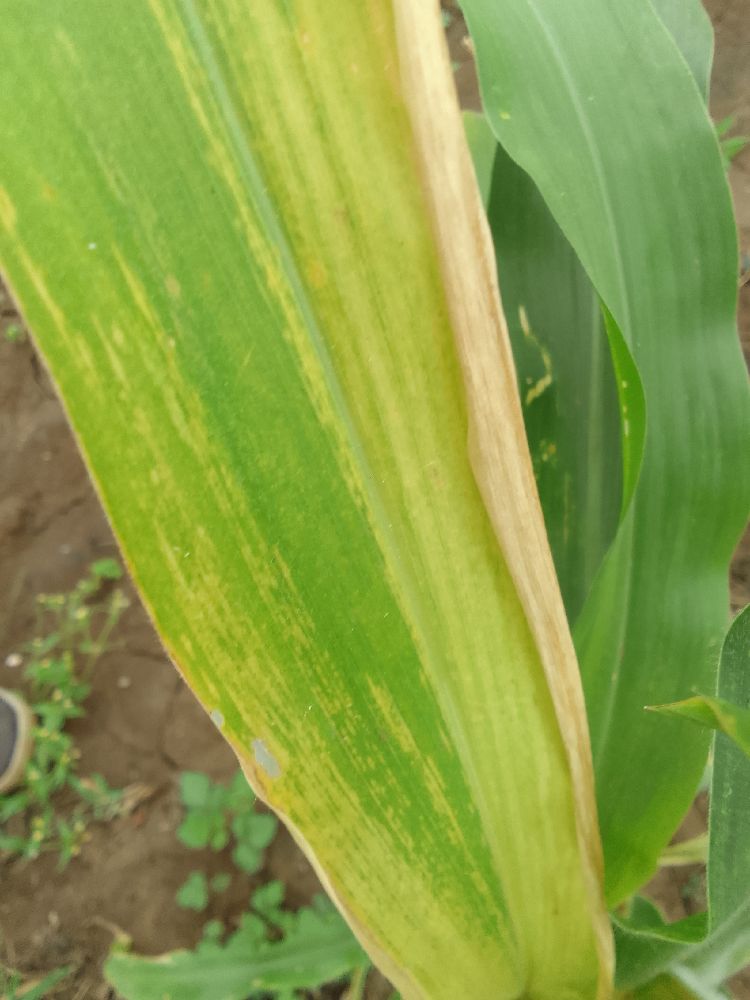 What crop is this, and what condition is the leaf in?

maize, maize lethal necrosis
